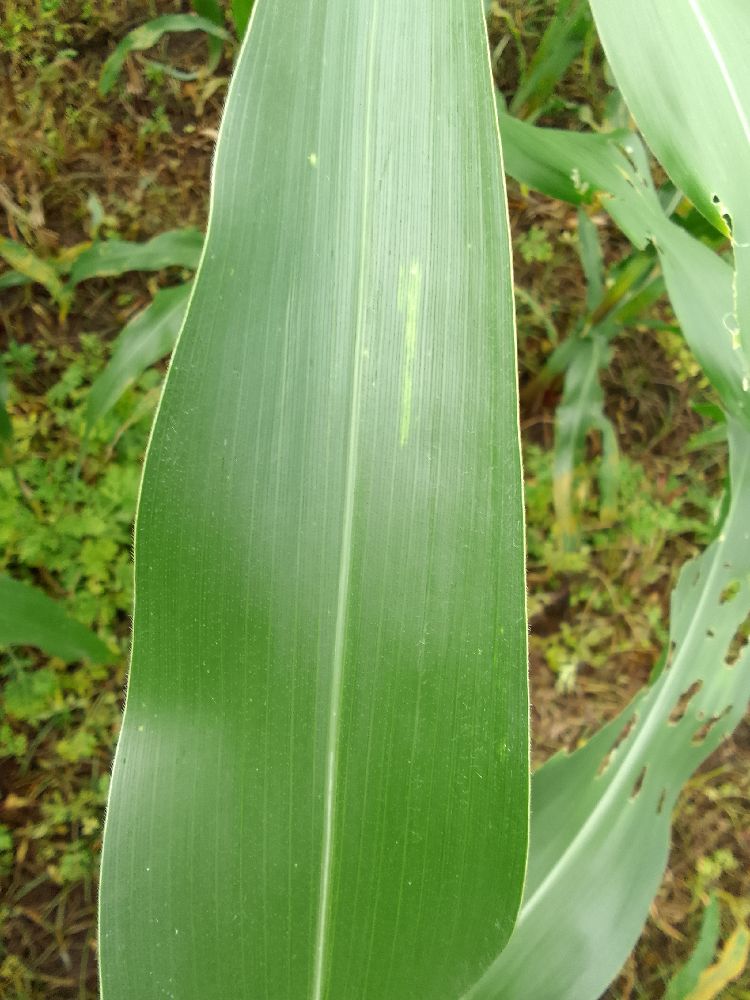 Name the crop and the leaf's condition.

maize, healthy
